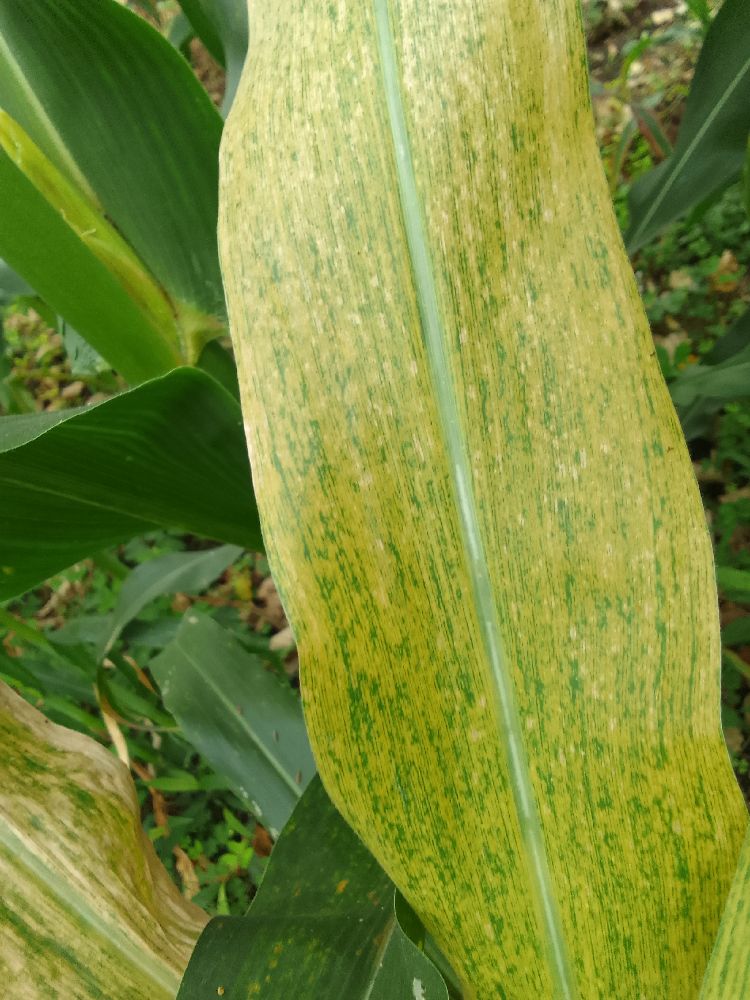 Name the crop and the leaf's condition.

maize, maize lethal necrosis
